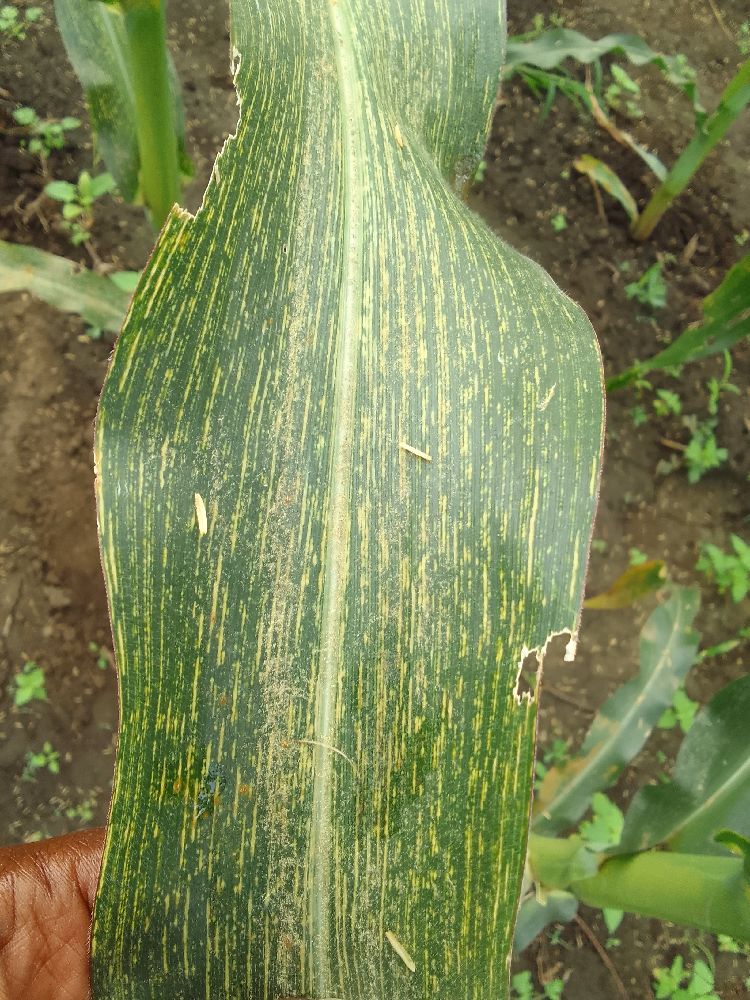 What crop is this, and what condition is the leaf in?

maize, maize streak virus
